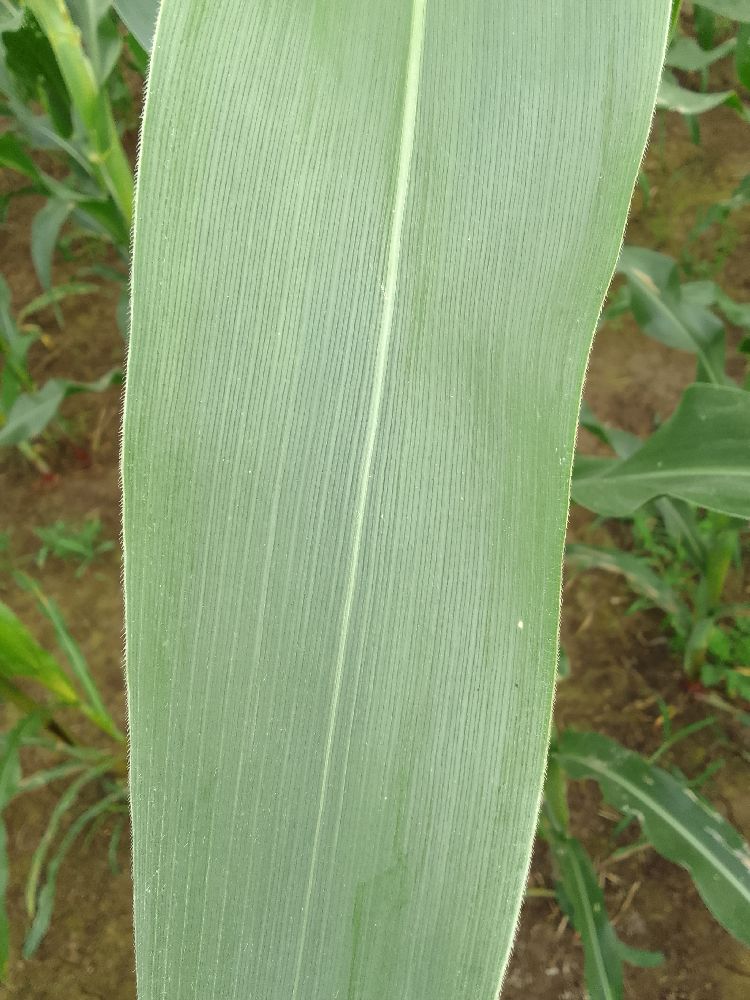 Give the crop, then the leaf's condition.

maize, healthy
